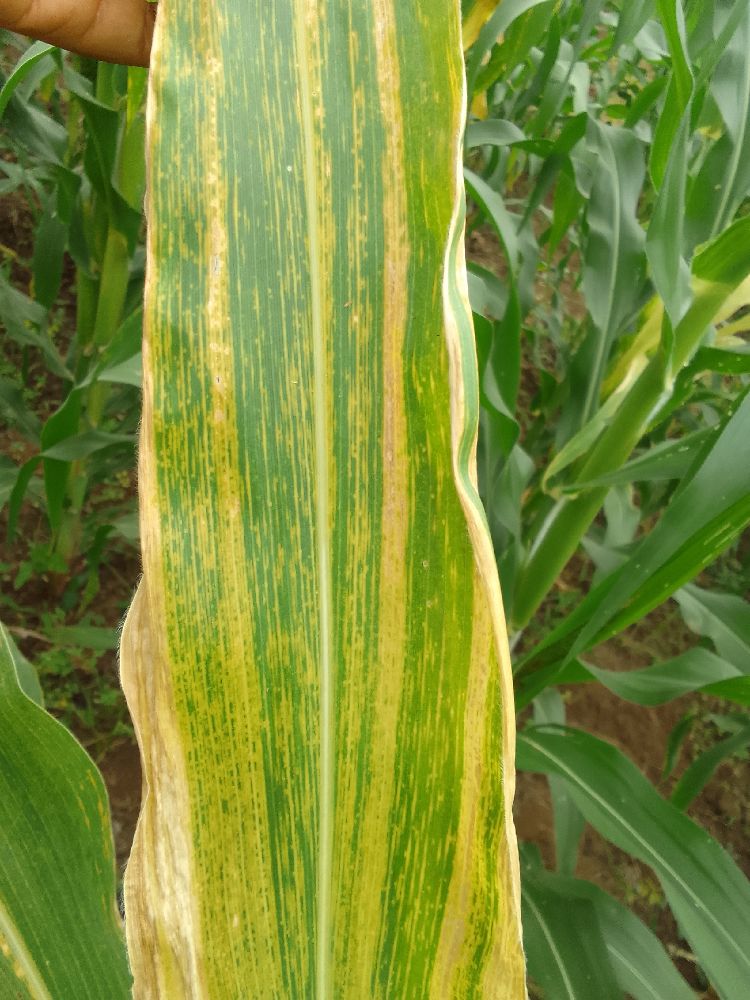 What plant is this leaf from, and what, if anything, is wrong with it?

maize, maize lethal necrosis
